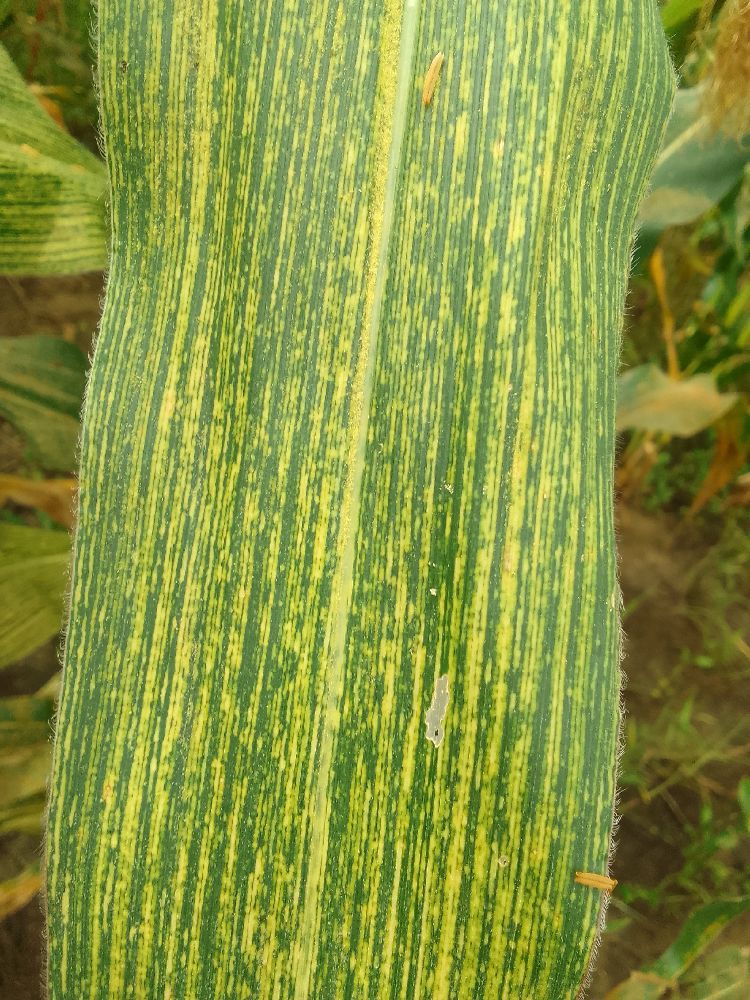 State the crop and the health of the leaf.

maize, maize streak virus
